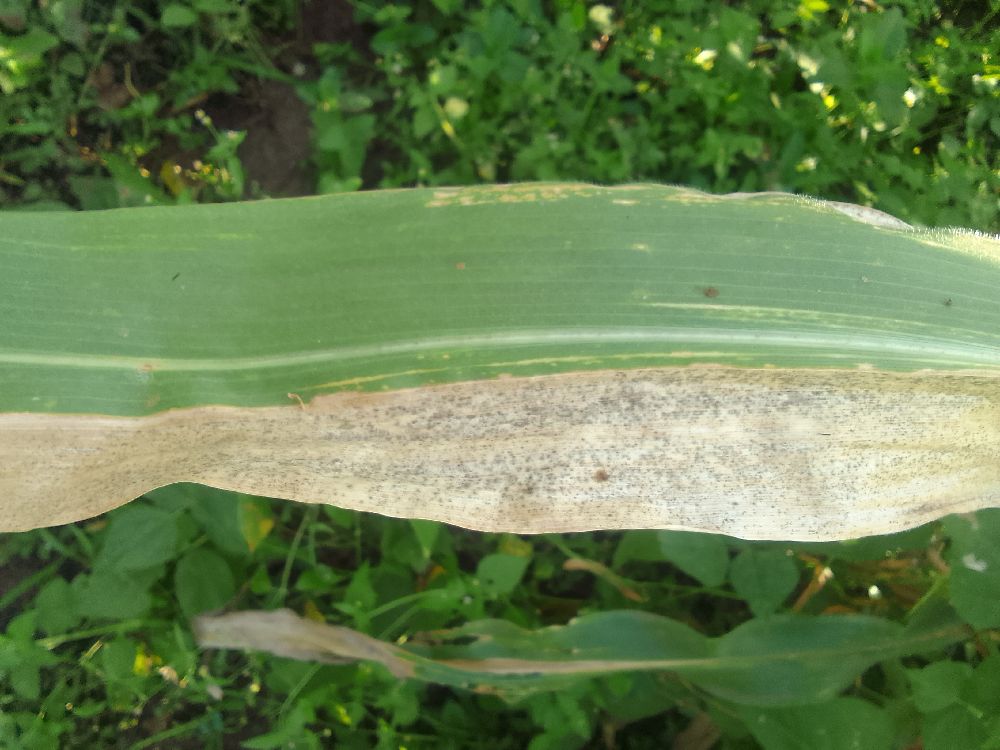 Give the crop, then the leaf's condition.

maize, maize lethal necrosis
